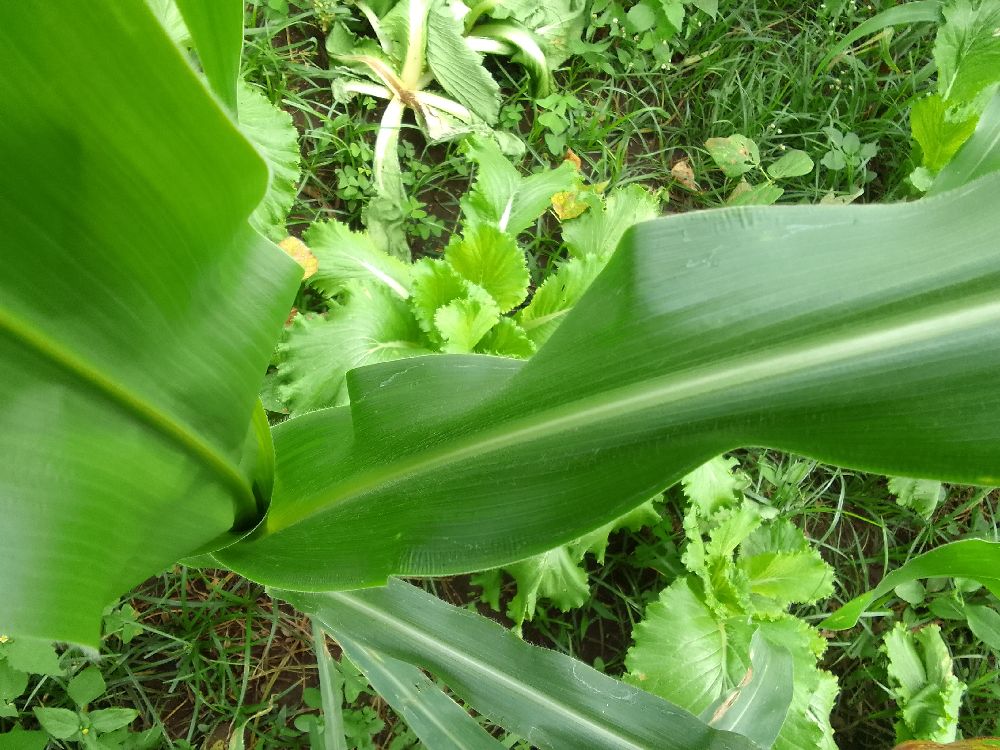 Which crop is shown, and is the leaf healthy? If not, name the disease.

maize, healthy
